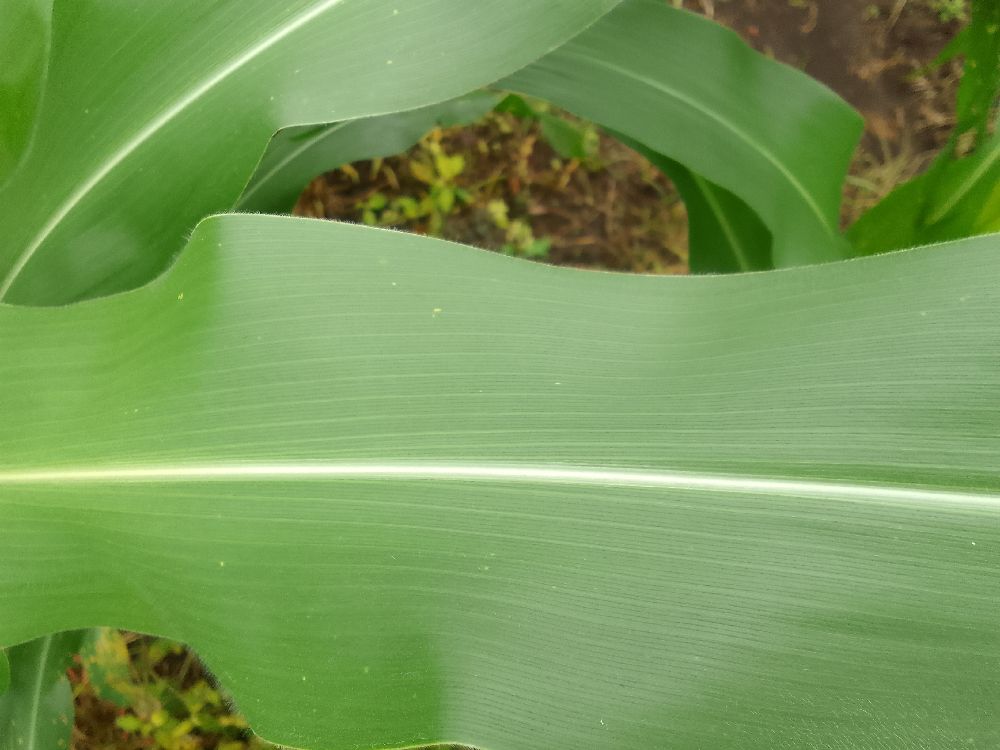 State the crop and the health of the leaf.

maize, healthy
